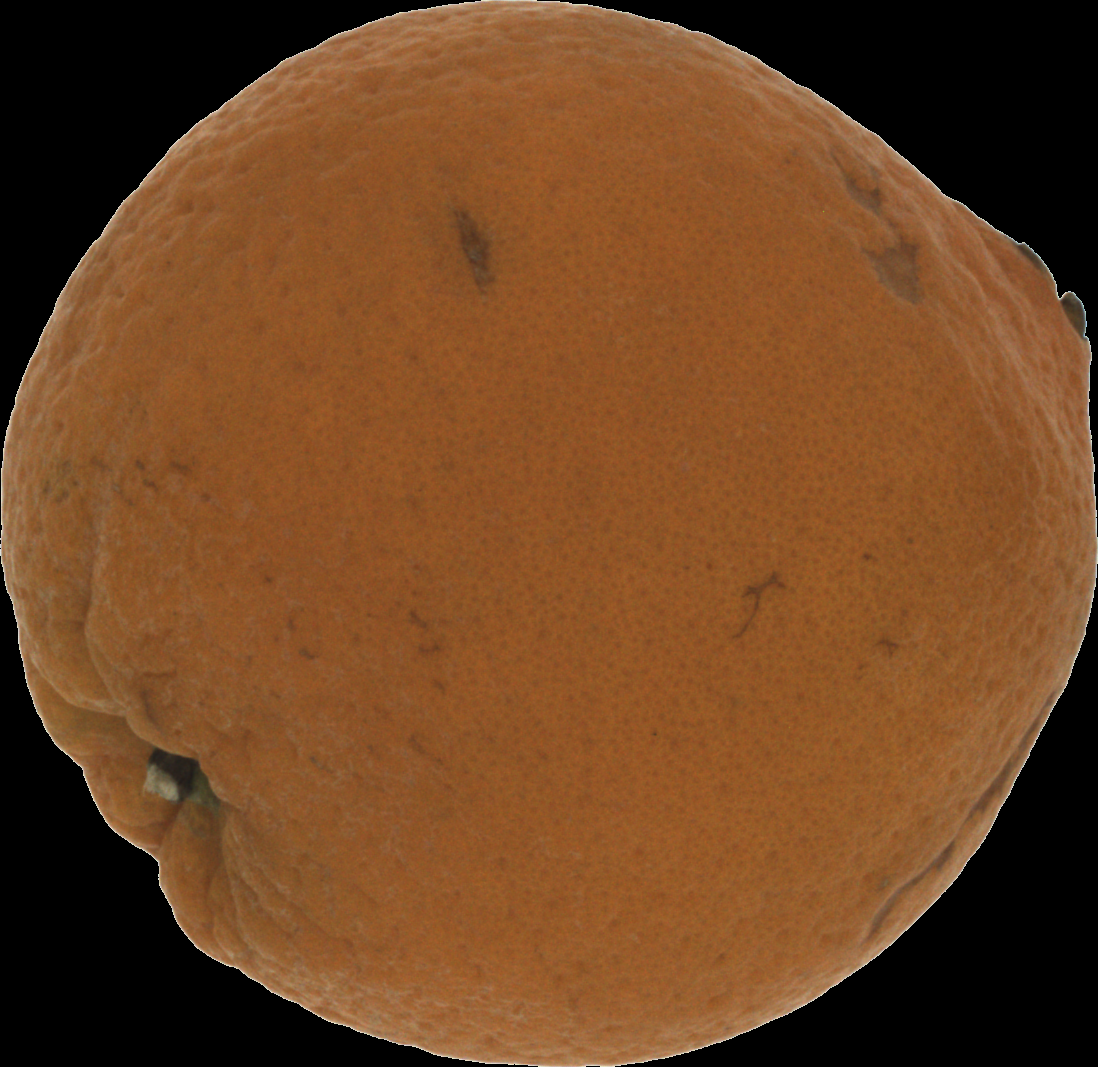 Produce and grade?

orange, bad
